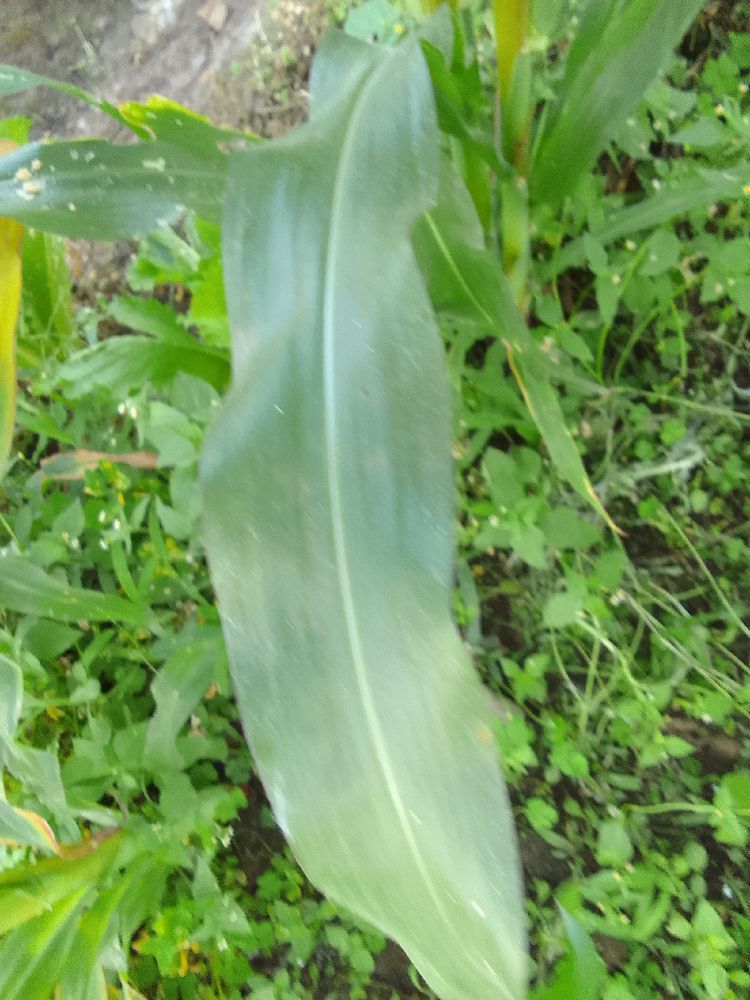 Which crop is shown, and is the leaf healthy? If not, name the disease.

maize, healthy
